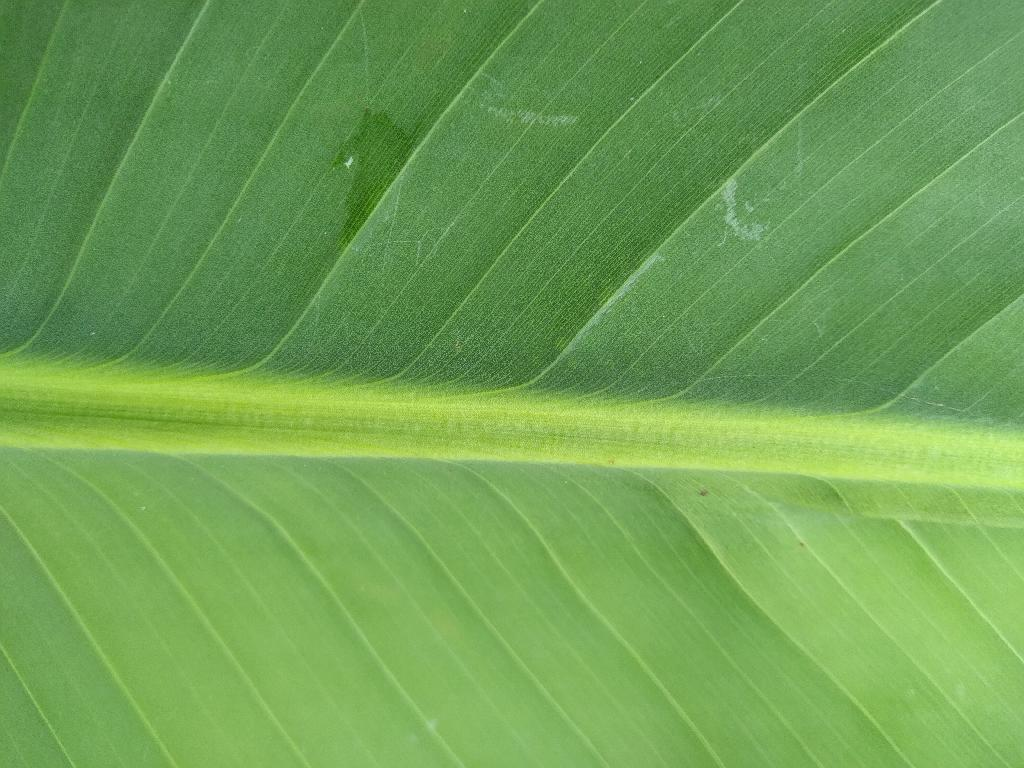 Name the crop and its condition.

banana, healthy
